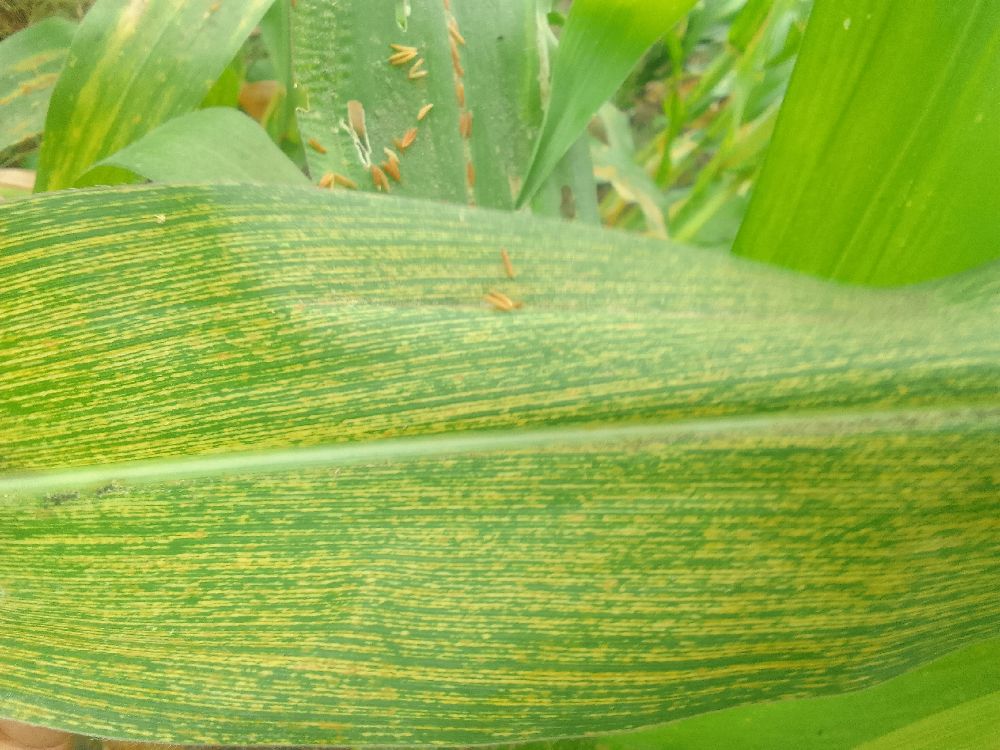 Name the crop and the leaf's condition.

maize, maize streak virus
